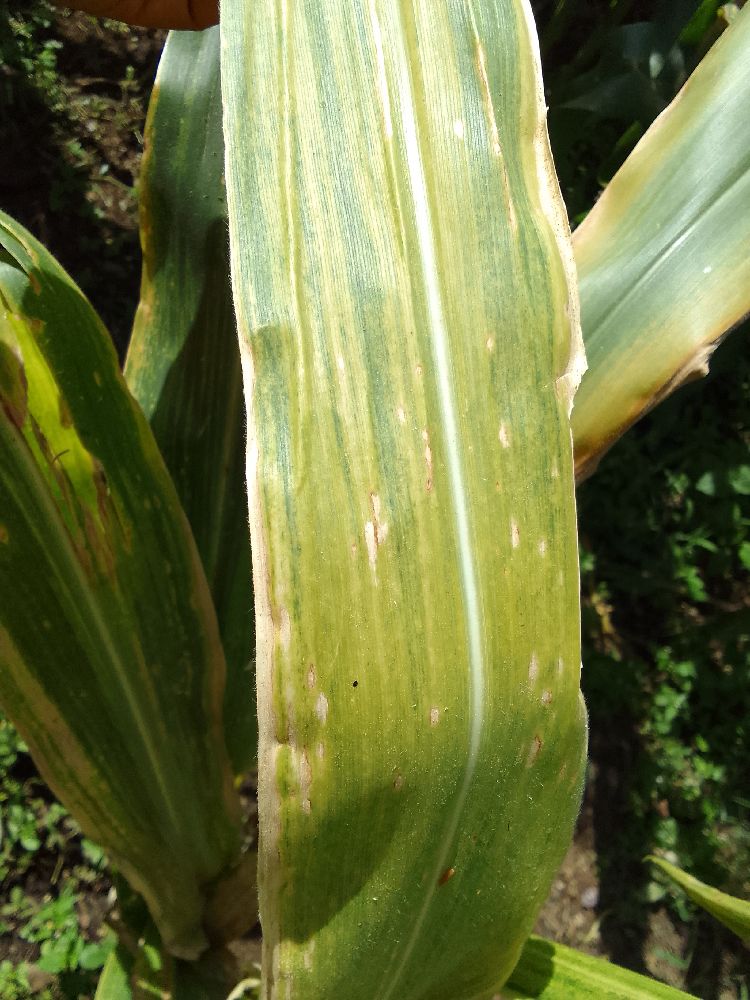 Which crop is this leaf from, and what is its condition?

maize, maize lethal necrosis
